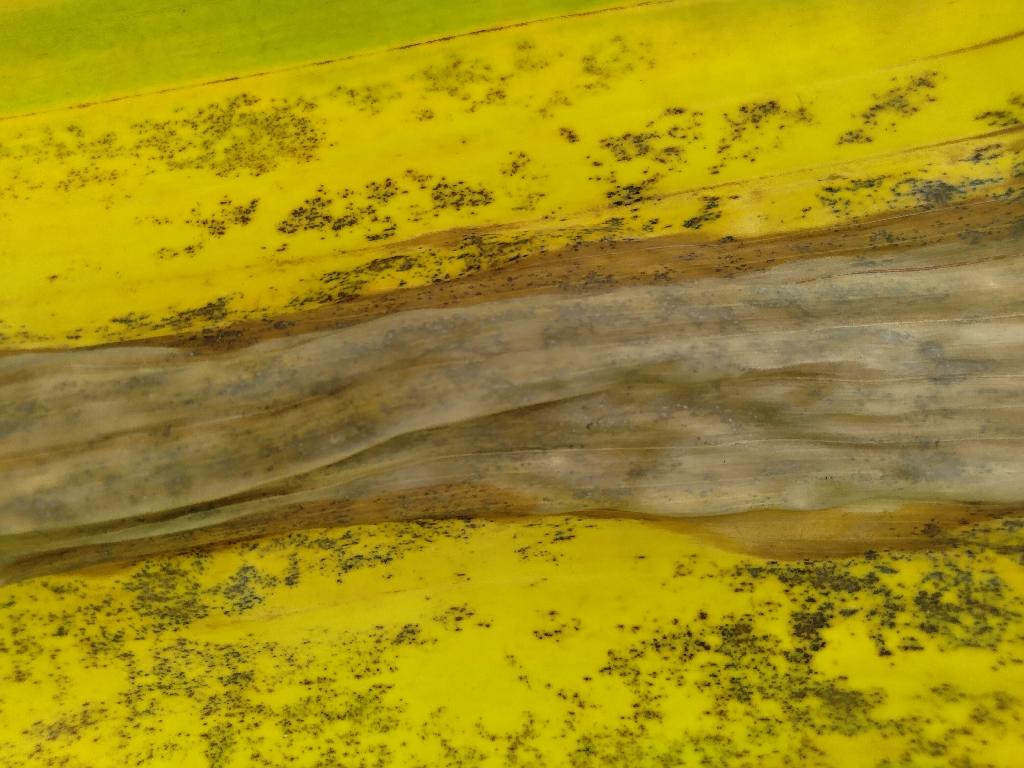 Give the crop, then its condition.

banana, black sigatoka
